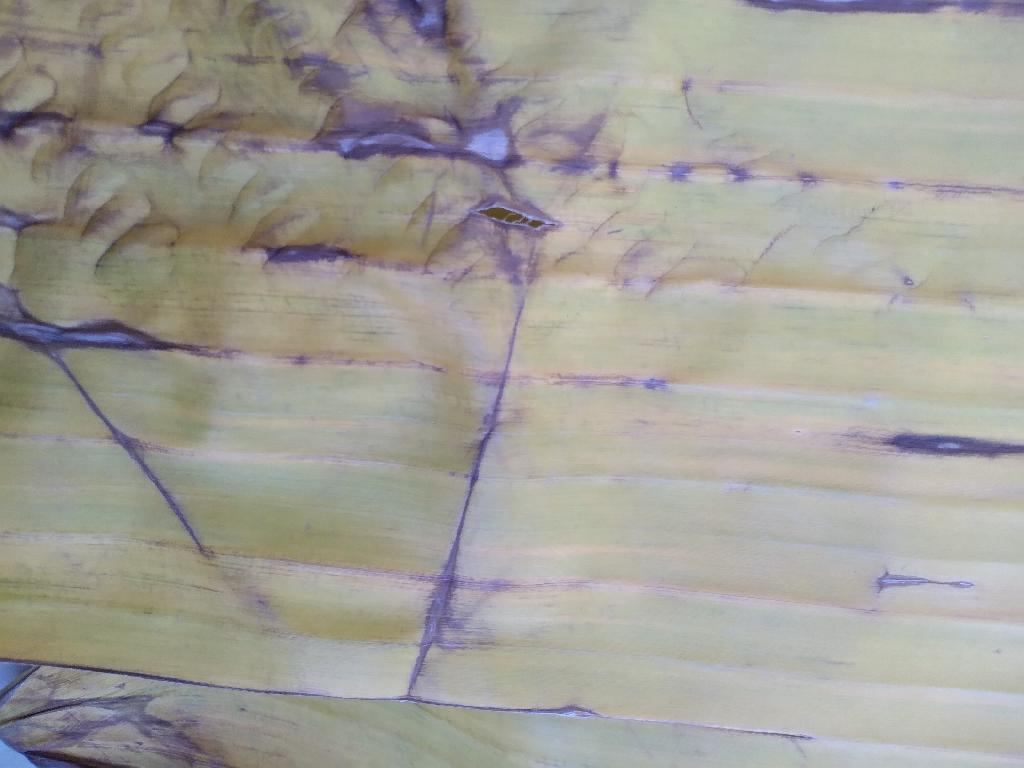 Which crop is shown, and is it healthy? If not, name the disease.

banana, fusarium wilt race 1
